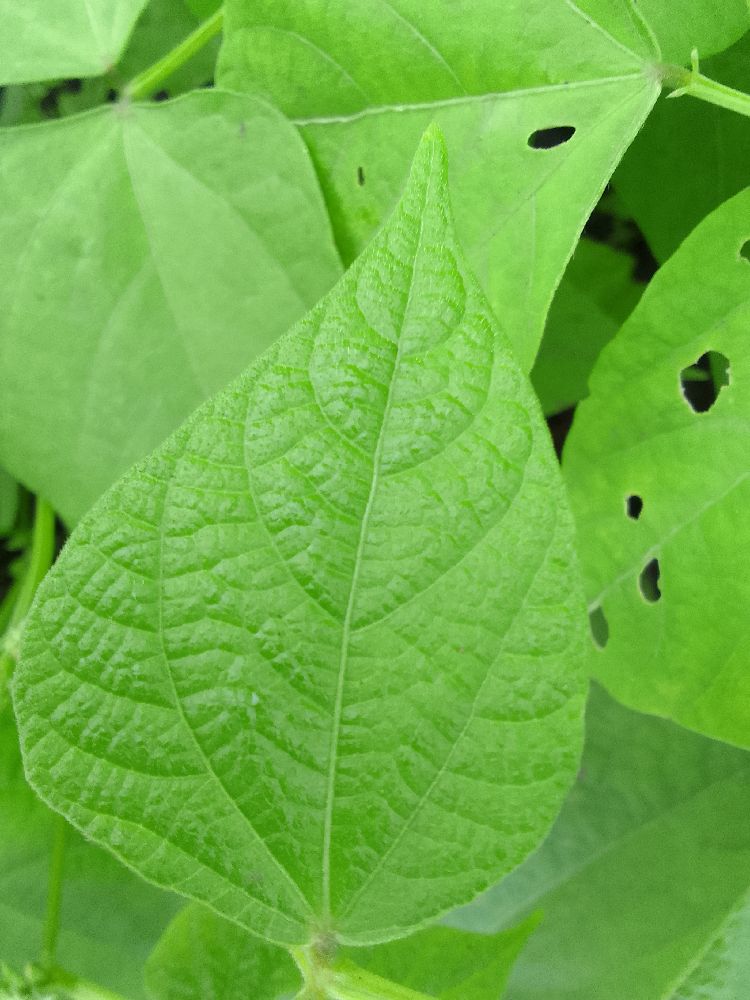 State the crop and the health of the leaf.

common bean, healthy
